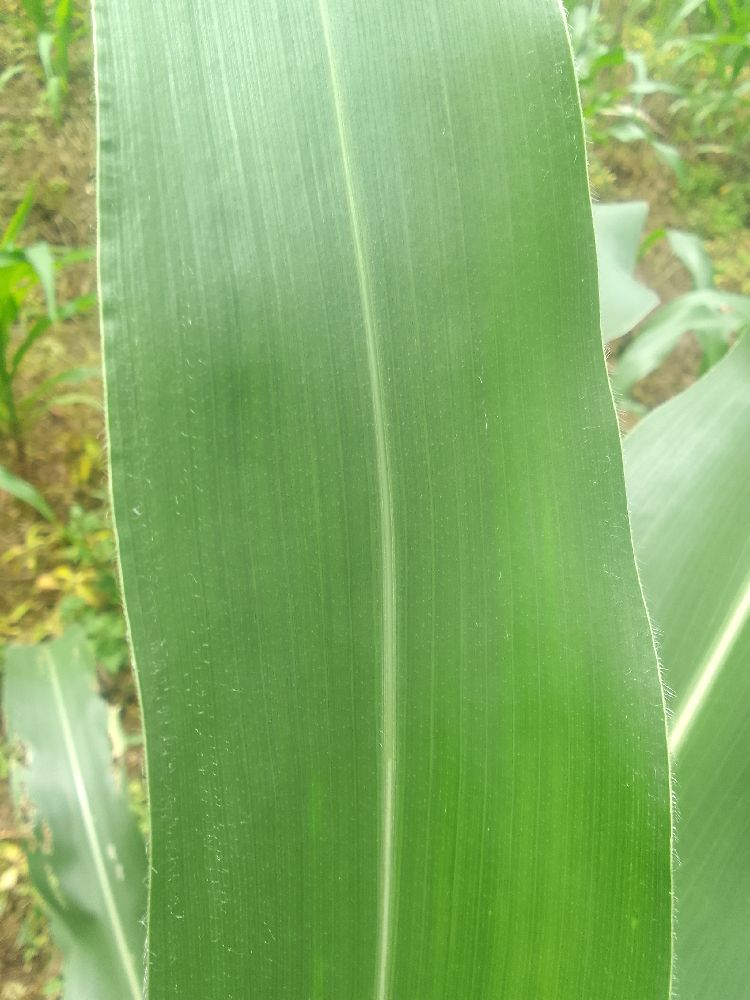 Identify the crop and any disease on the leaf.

maize, healthy
